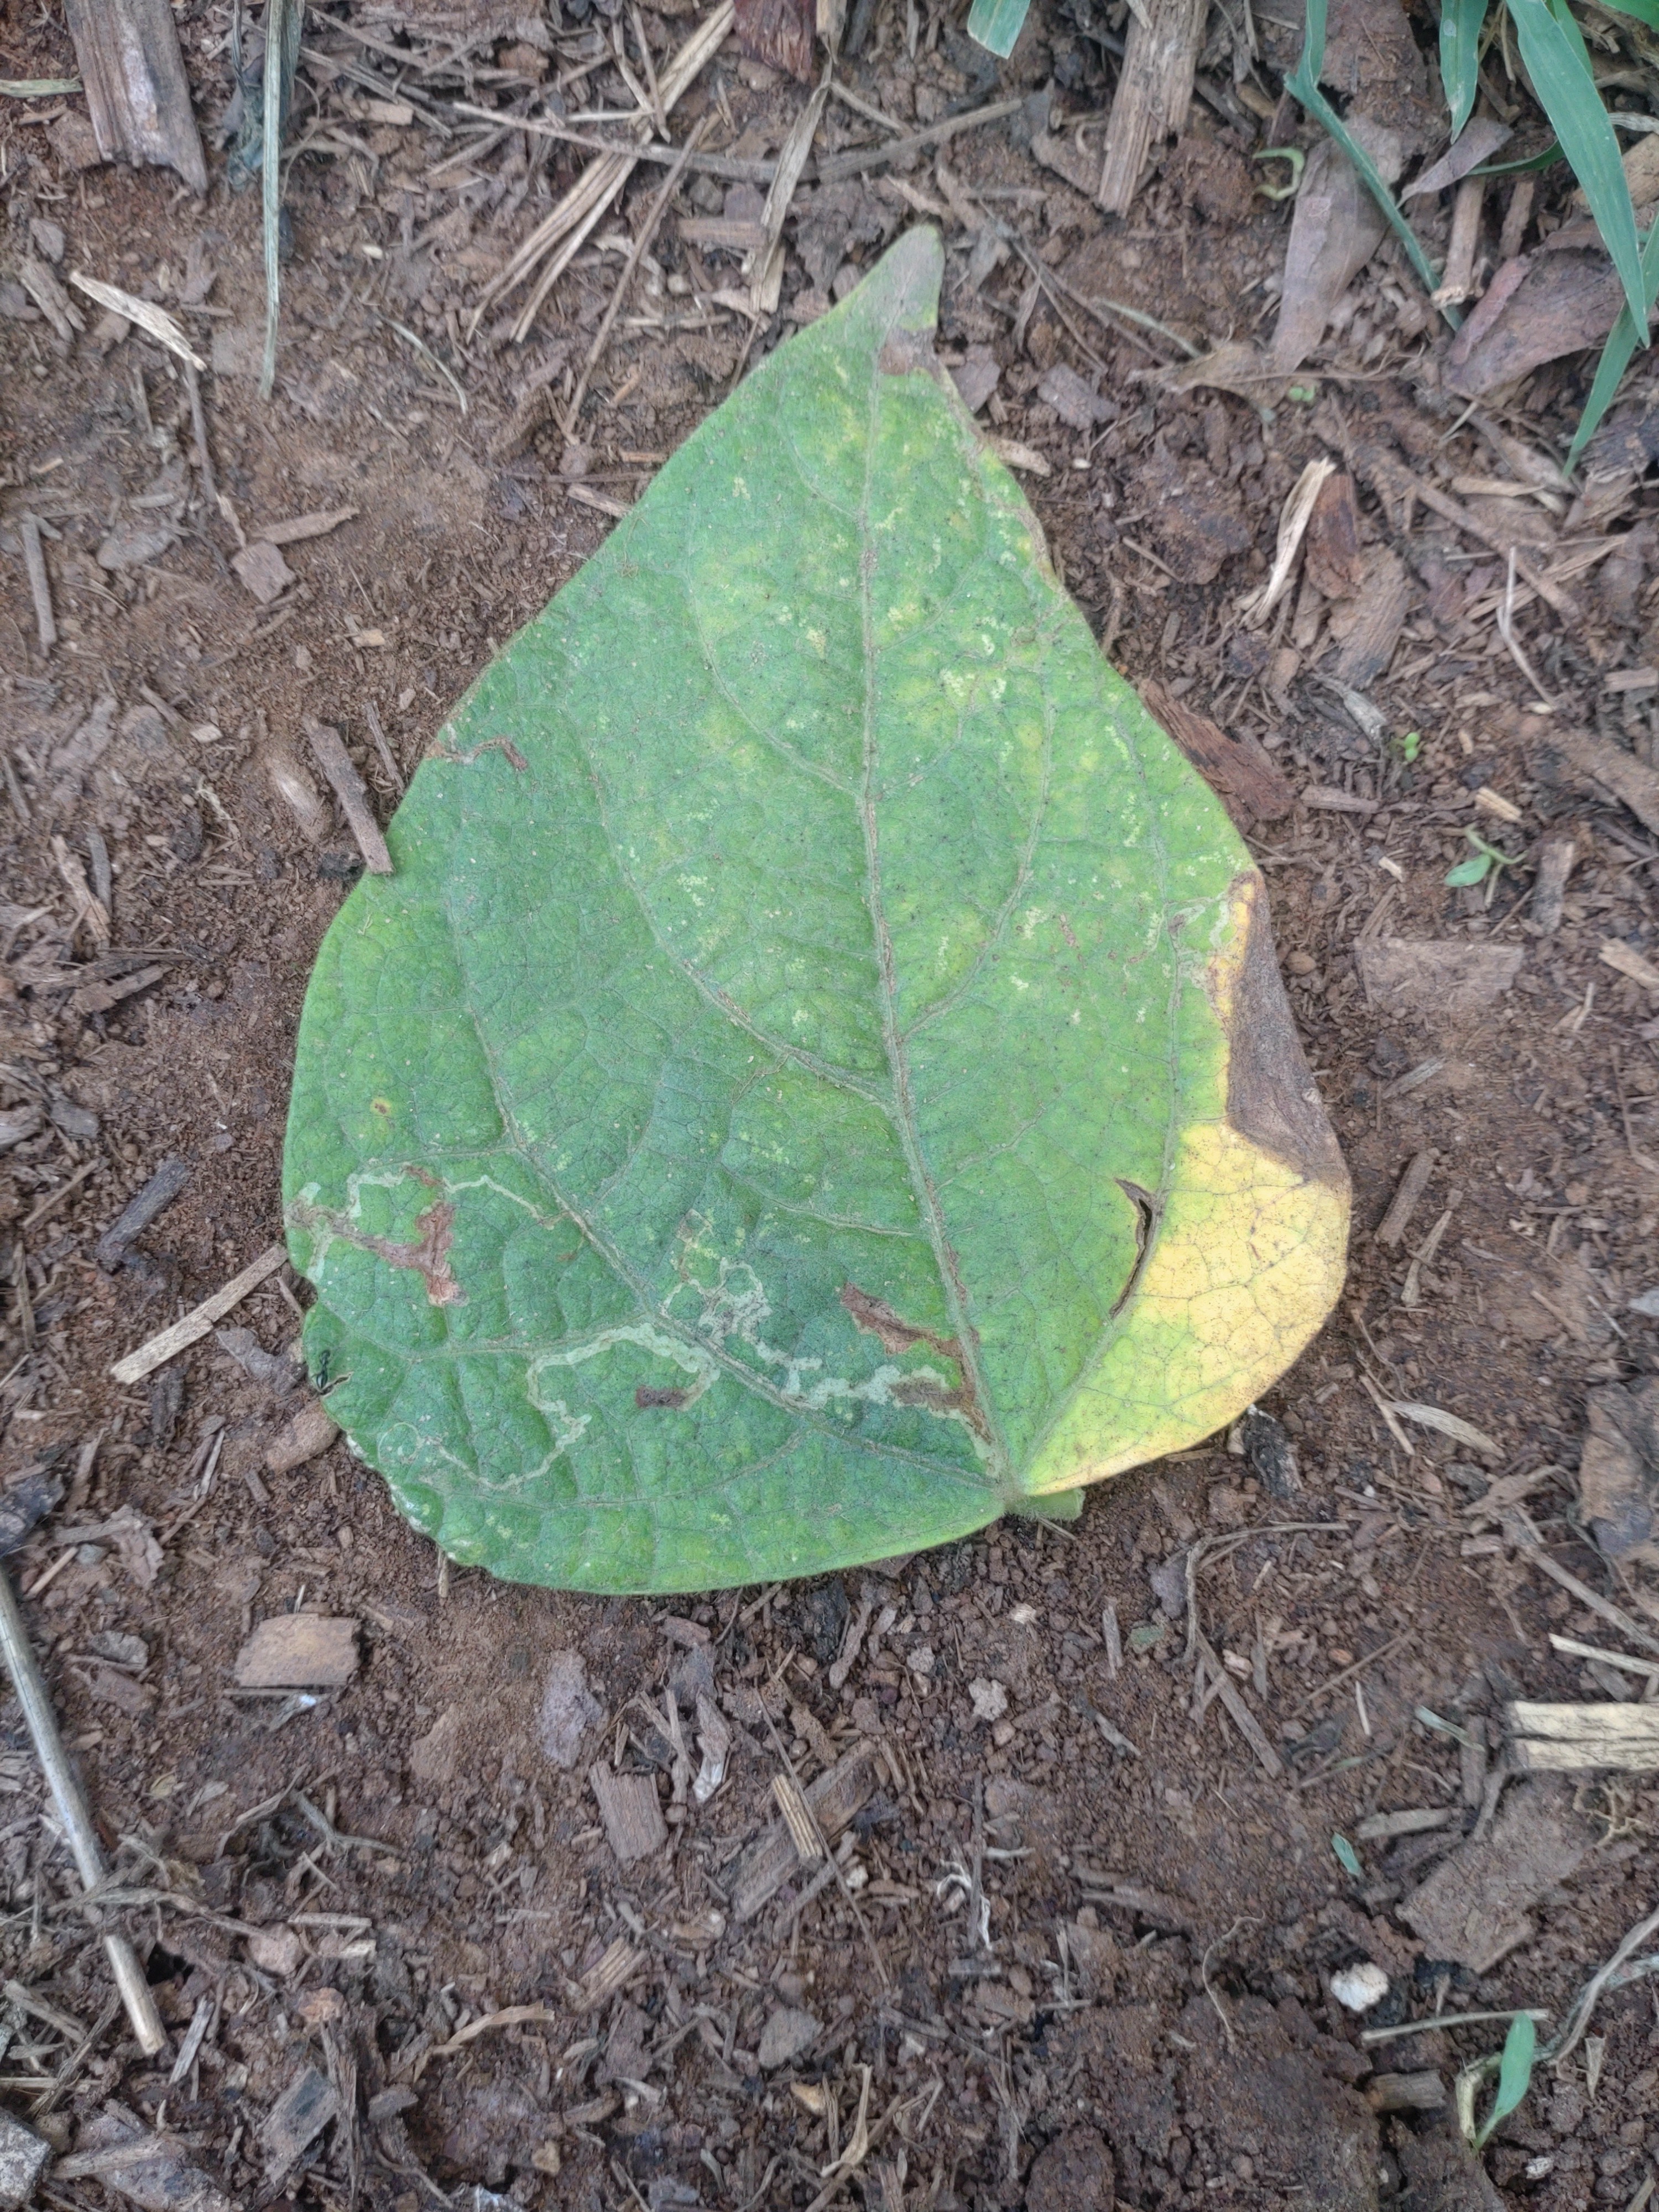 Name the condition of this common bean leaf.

rust
